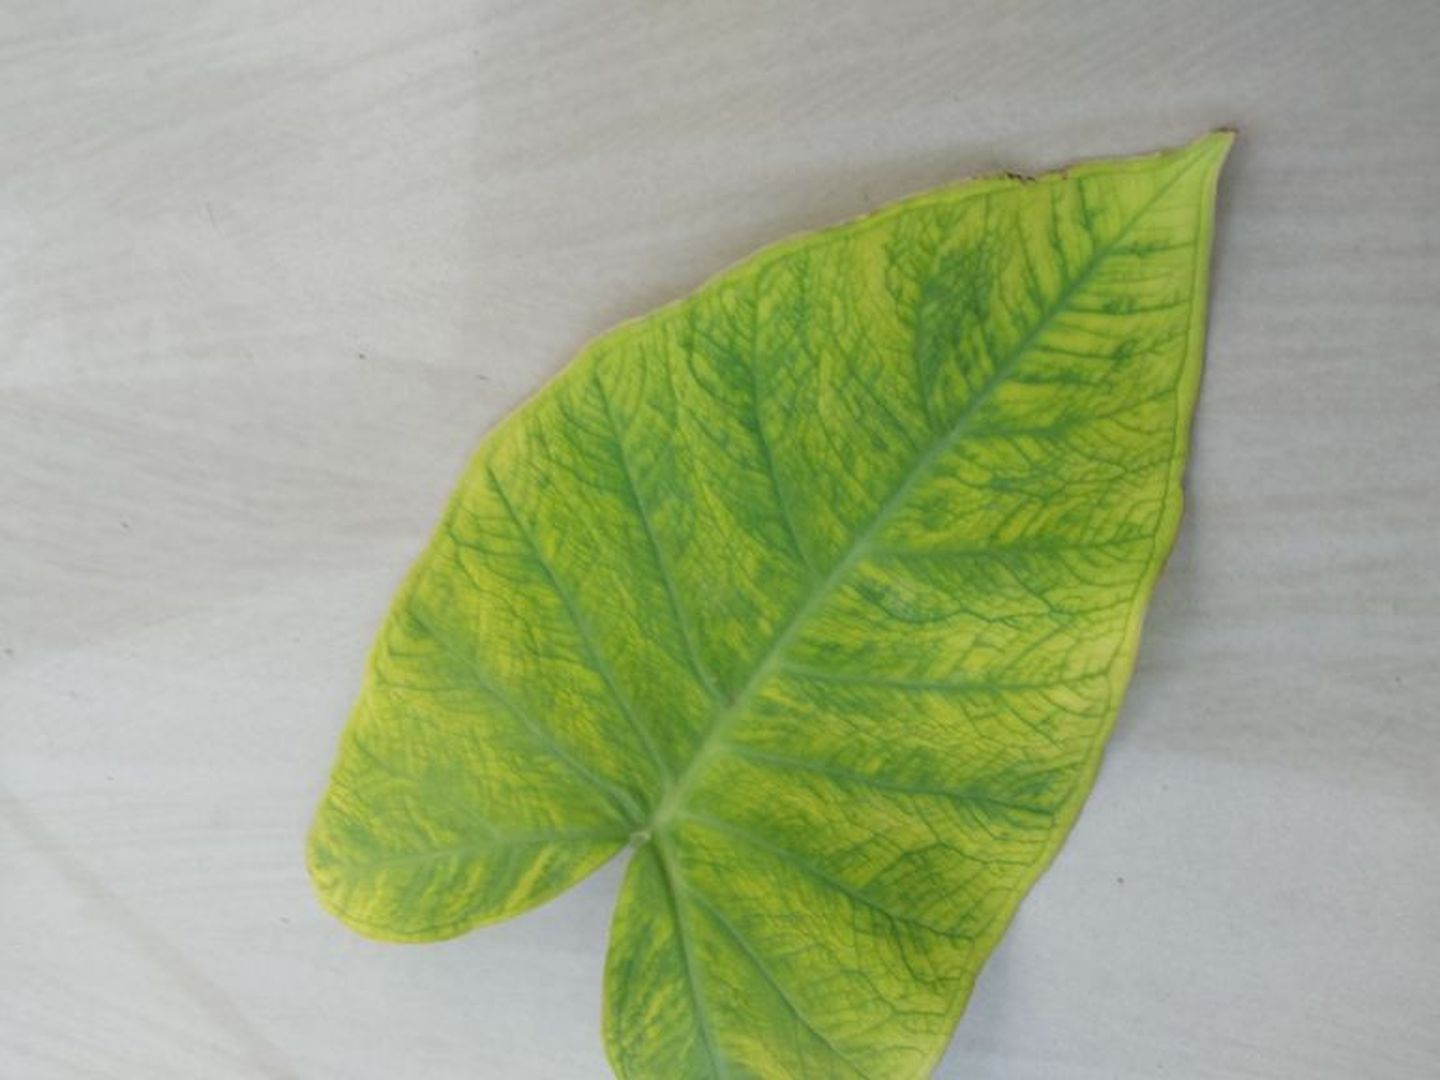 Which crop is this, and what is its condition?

taro, mosaic
